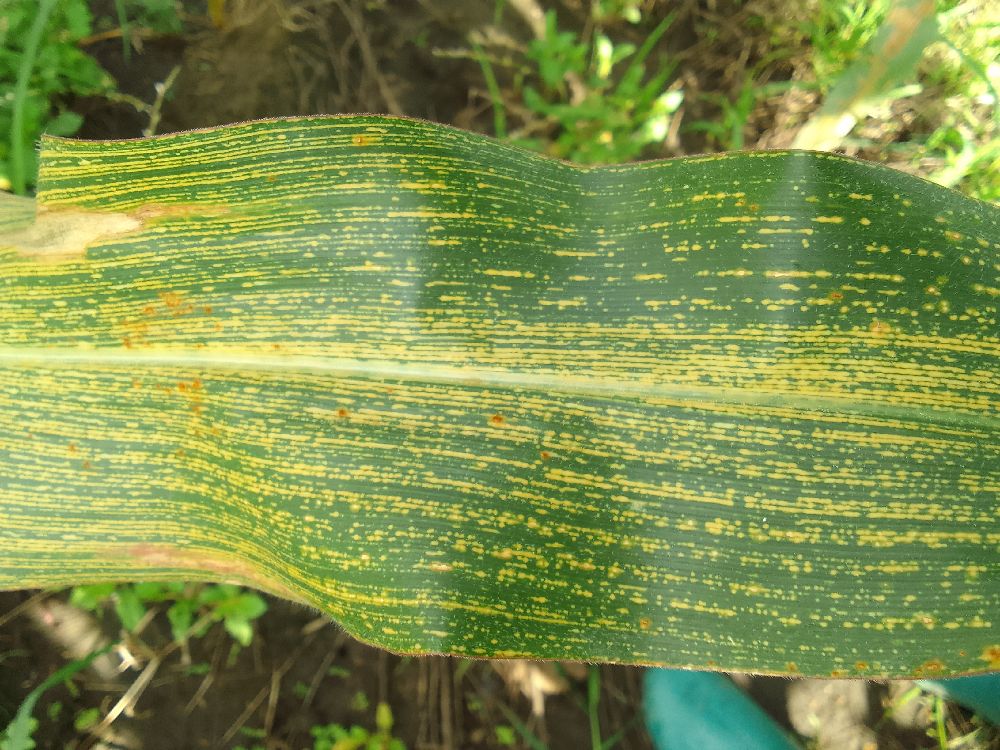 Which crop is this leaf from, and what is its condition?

maize, maize streak virus
